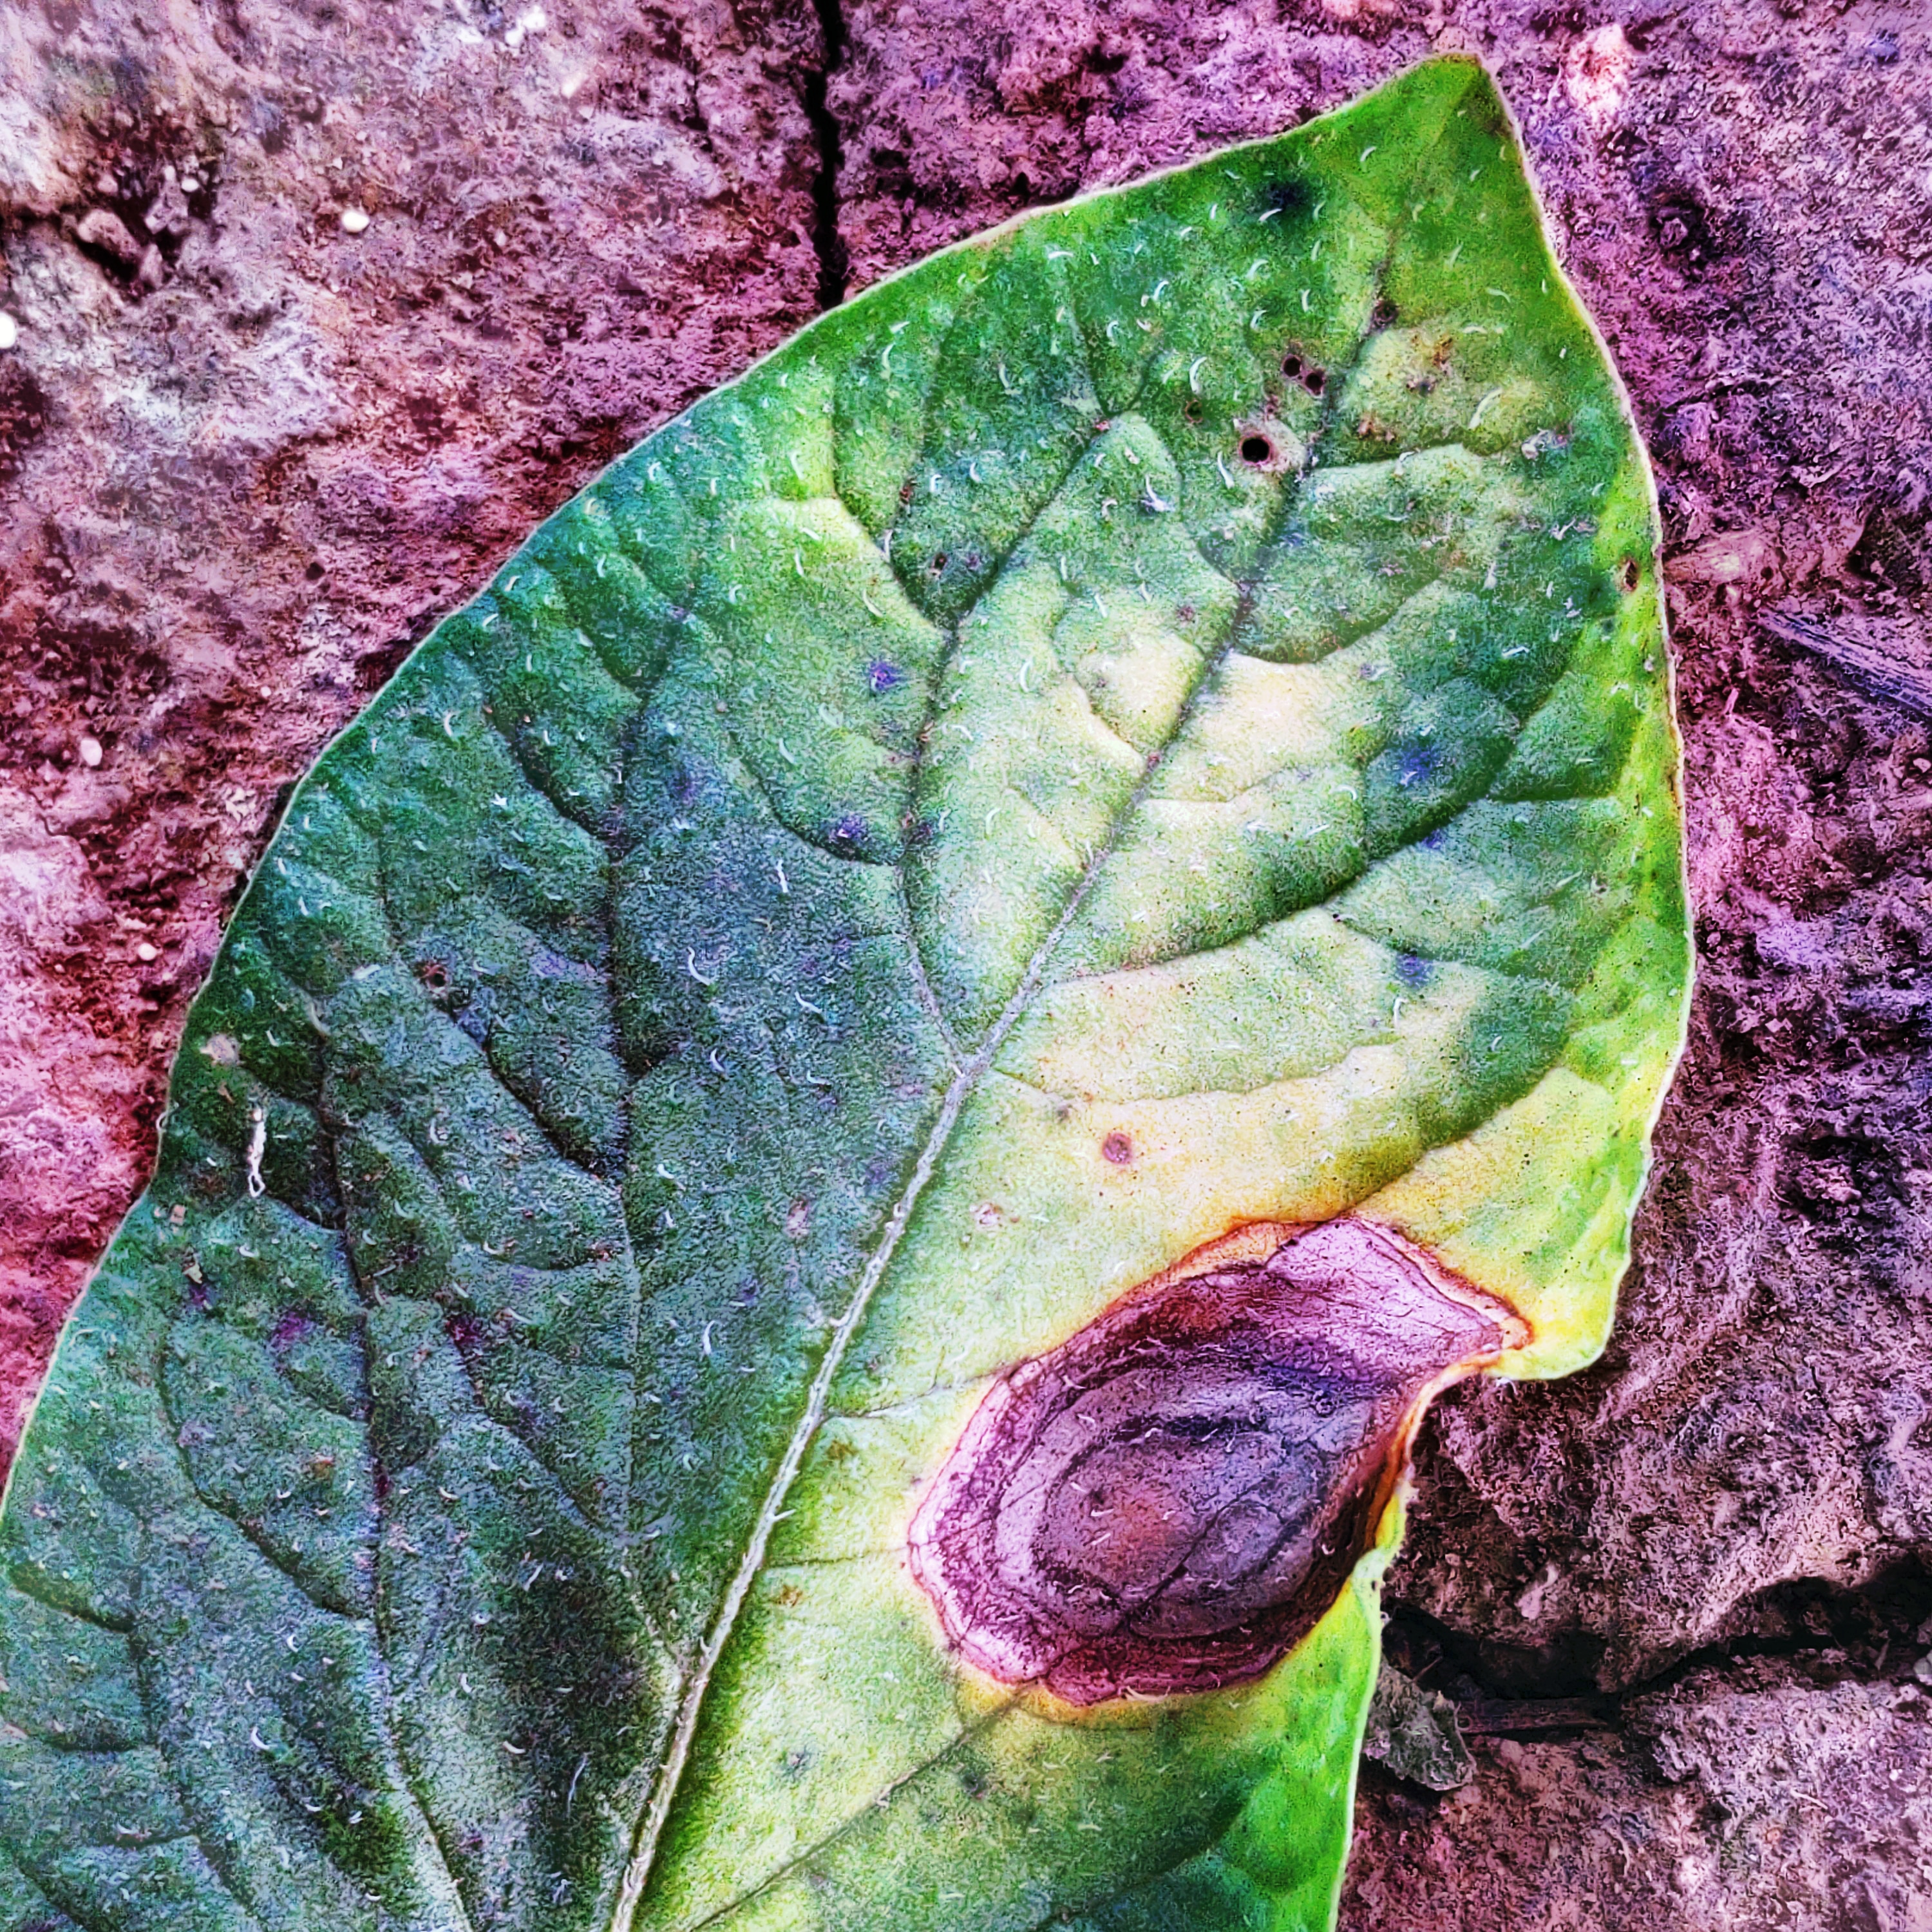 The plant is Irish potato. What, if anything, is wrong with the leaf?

late blight
